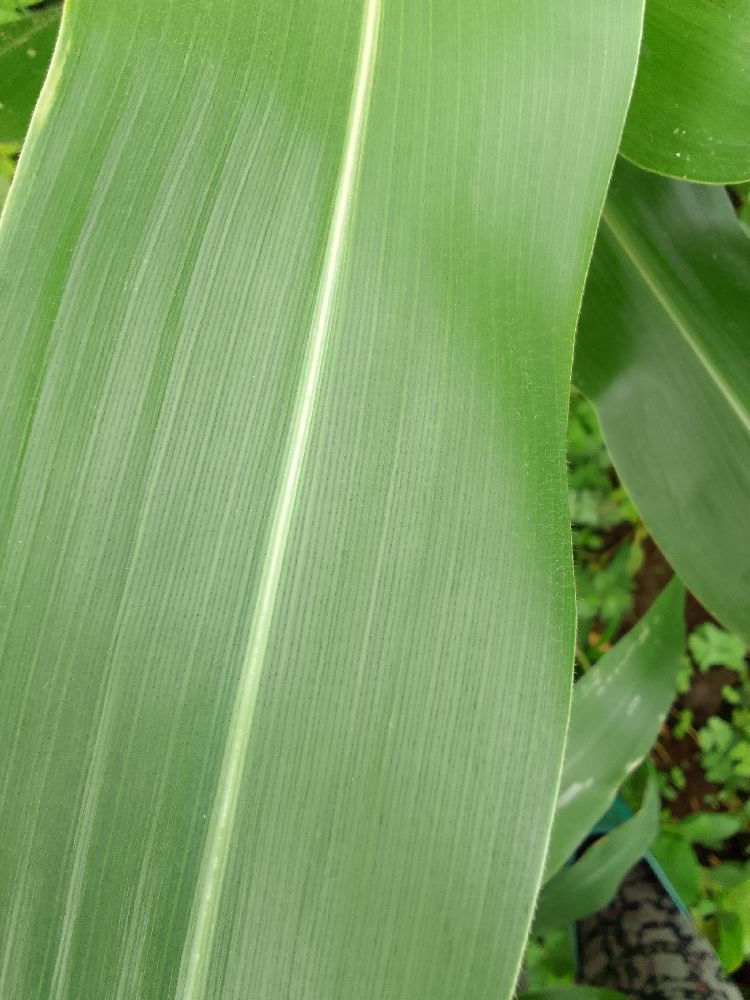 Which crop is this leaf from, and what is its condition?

maize, healthy
